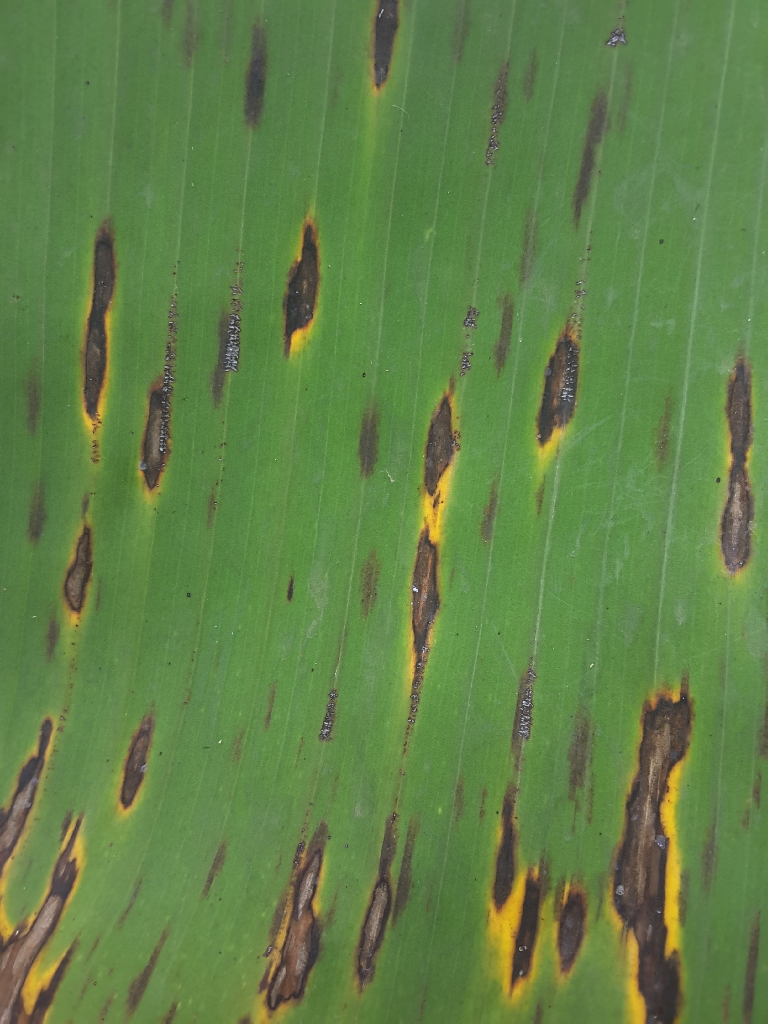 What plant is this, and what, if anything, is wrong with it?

banana, black sigatoka
